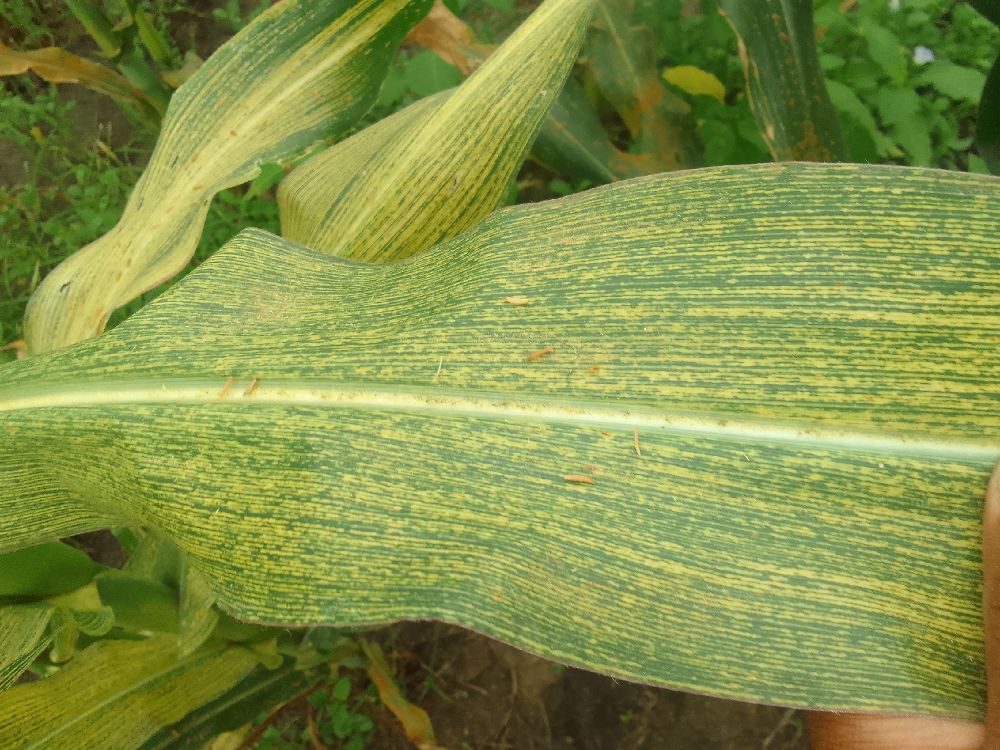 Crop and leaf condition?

maize, maize streak virus
